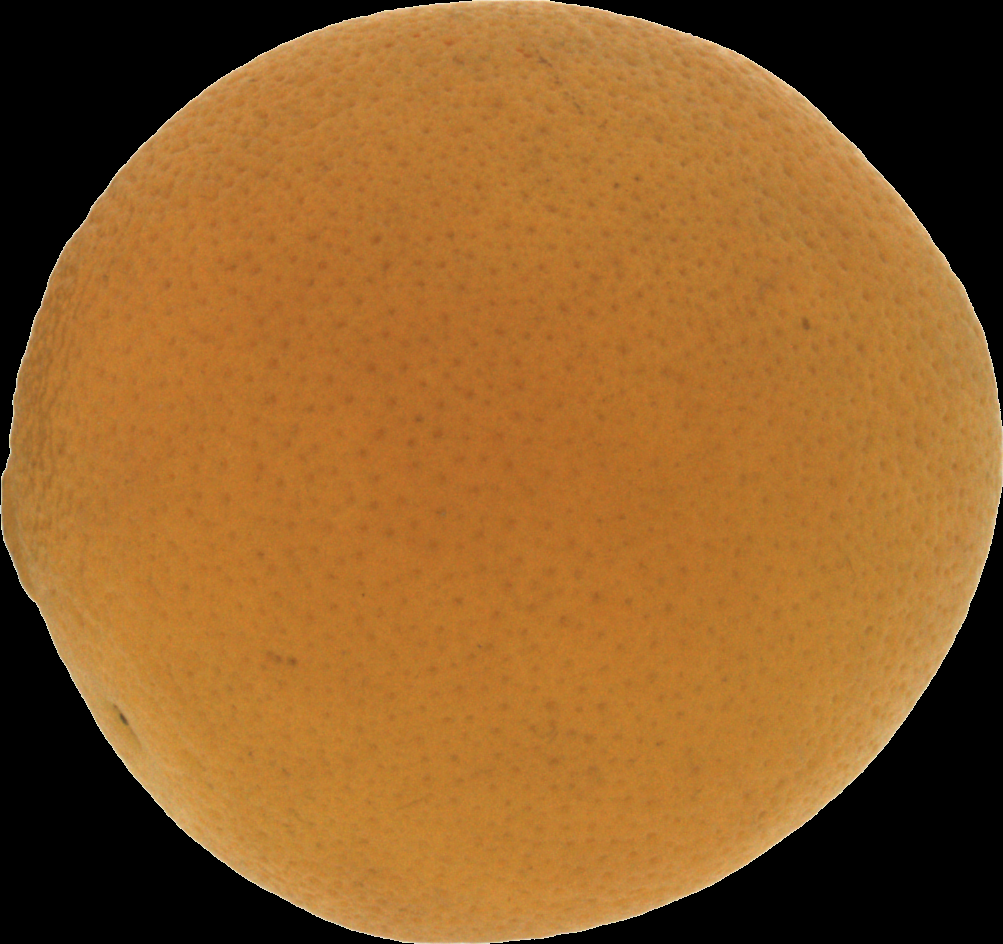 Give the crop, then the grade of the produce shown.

orange, bad
